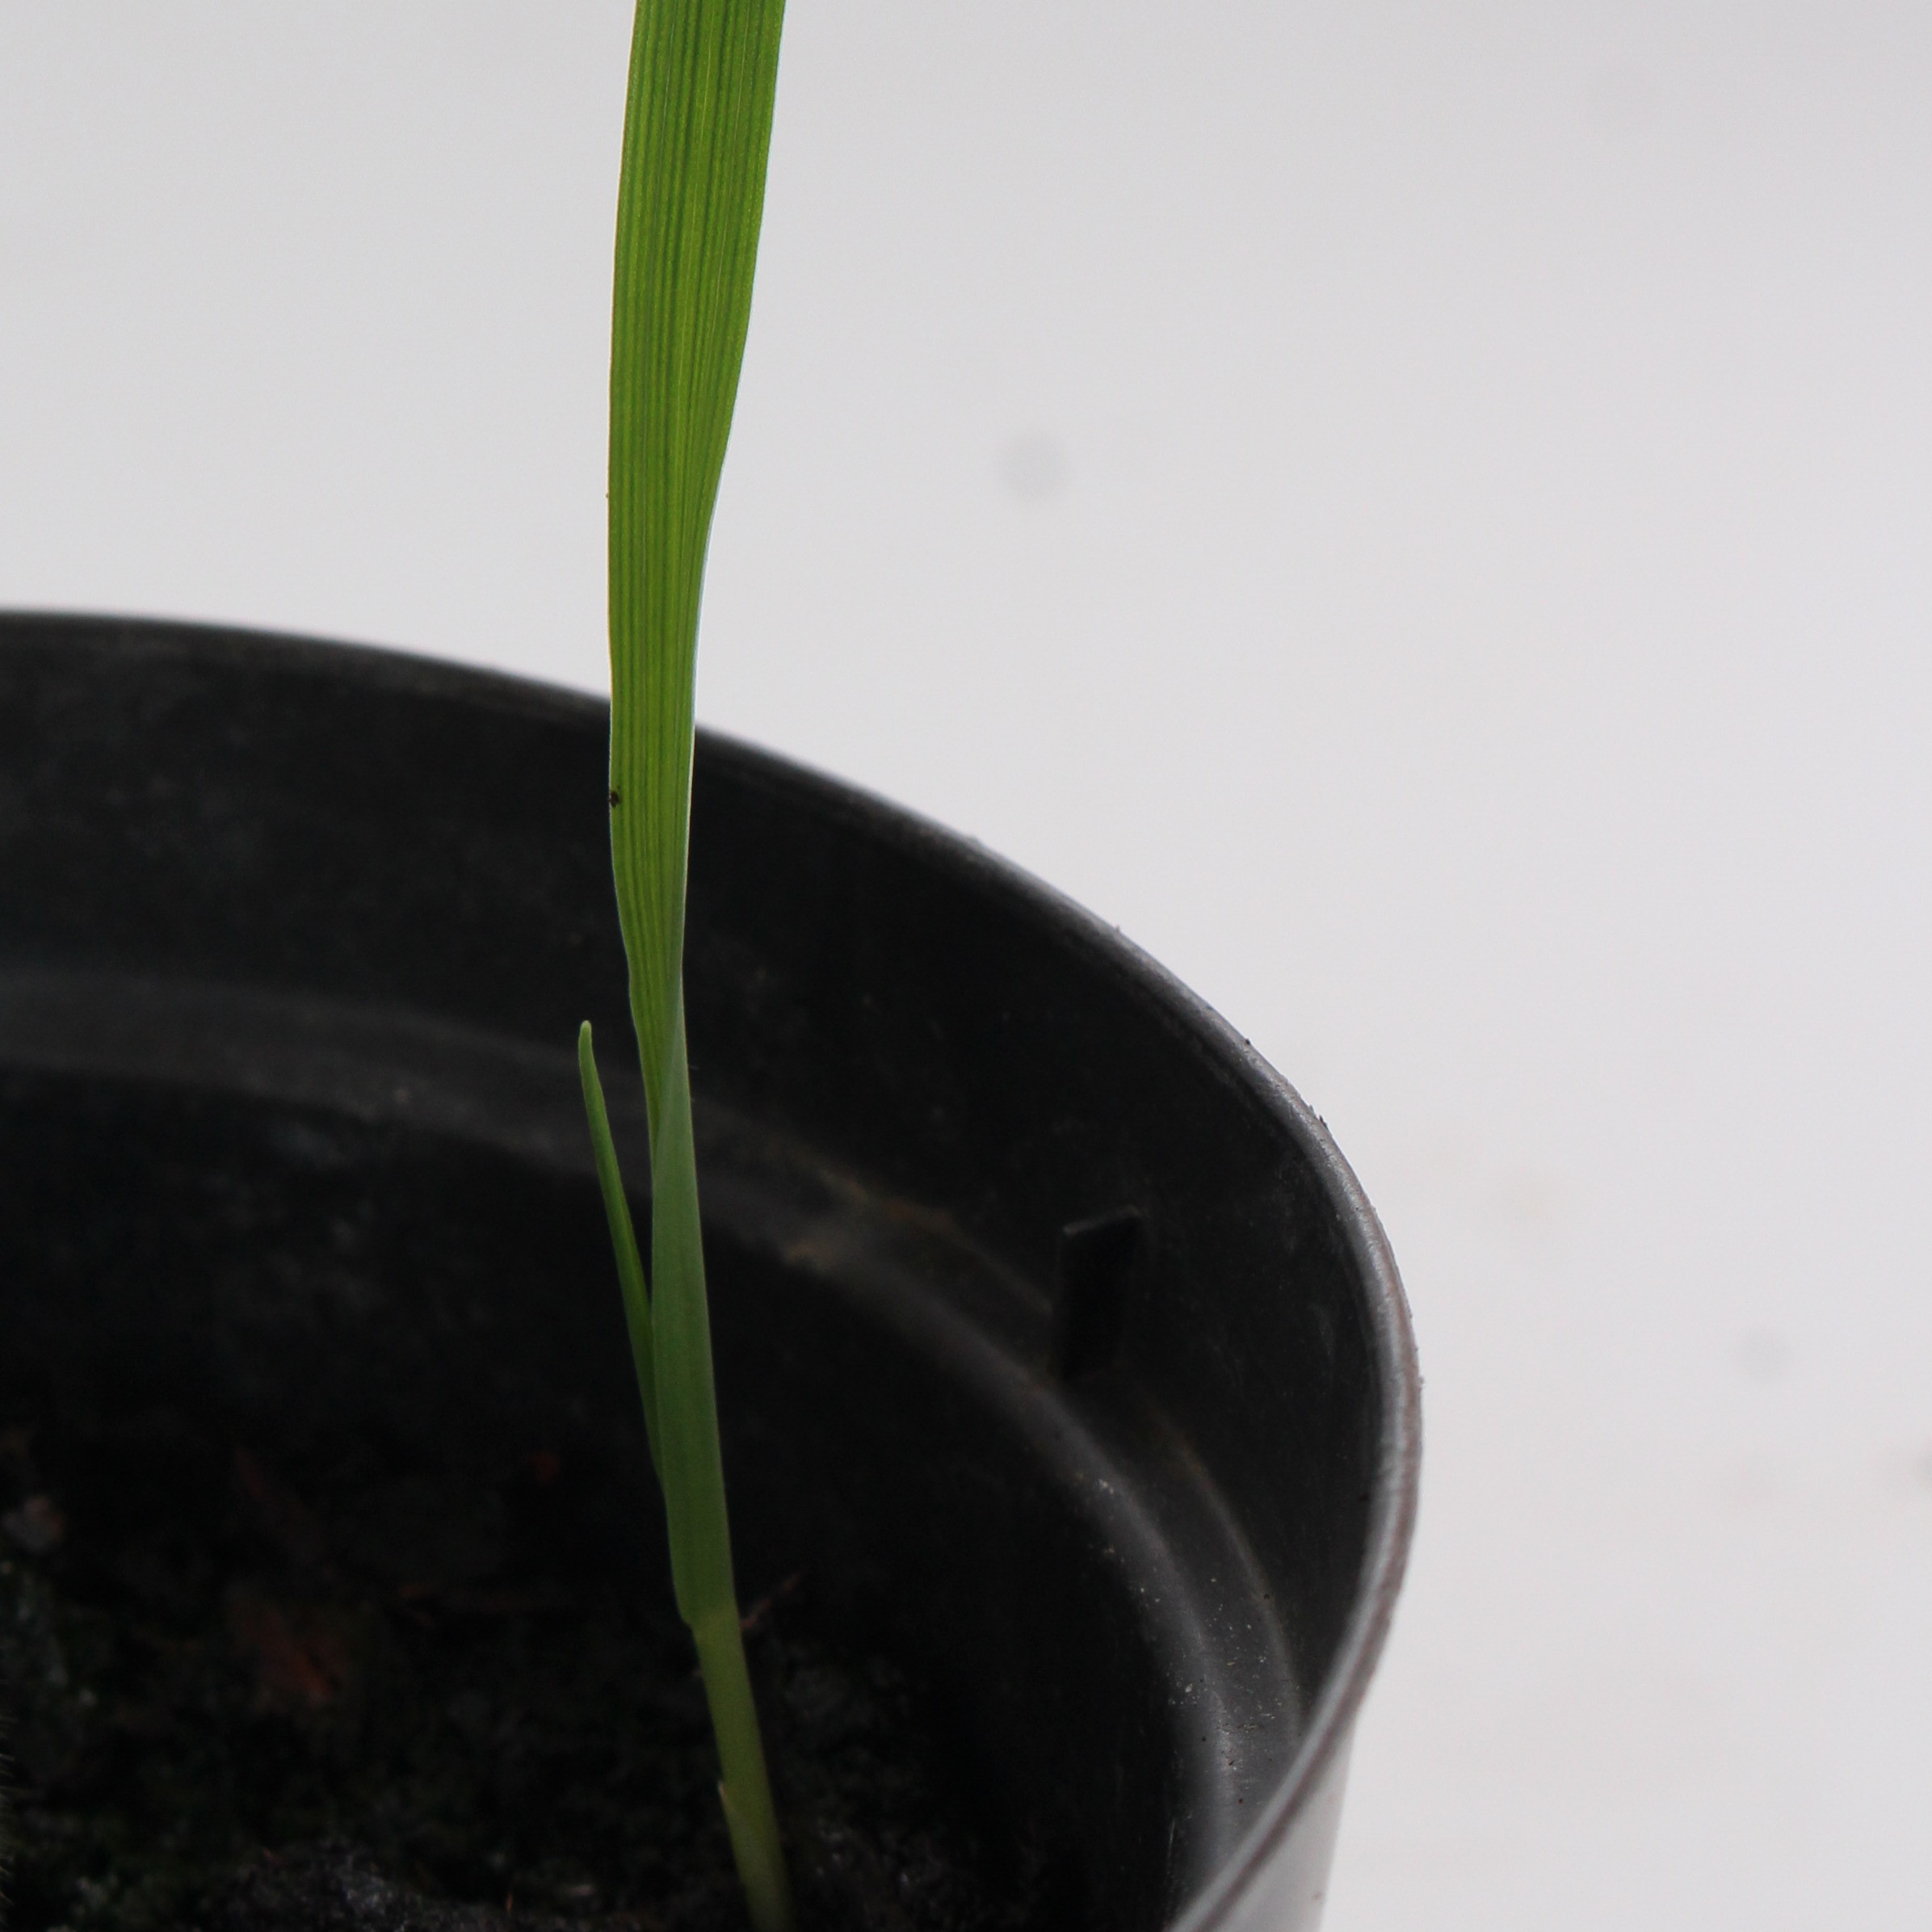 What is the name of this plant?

Avena sterilis
